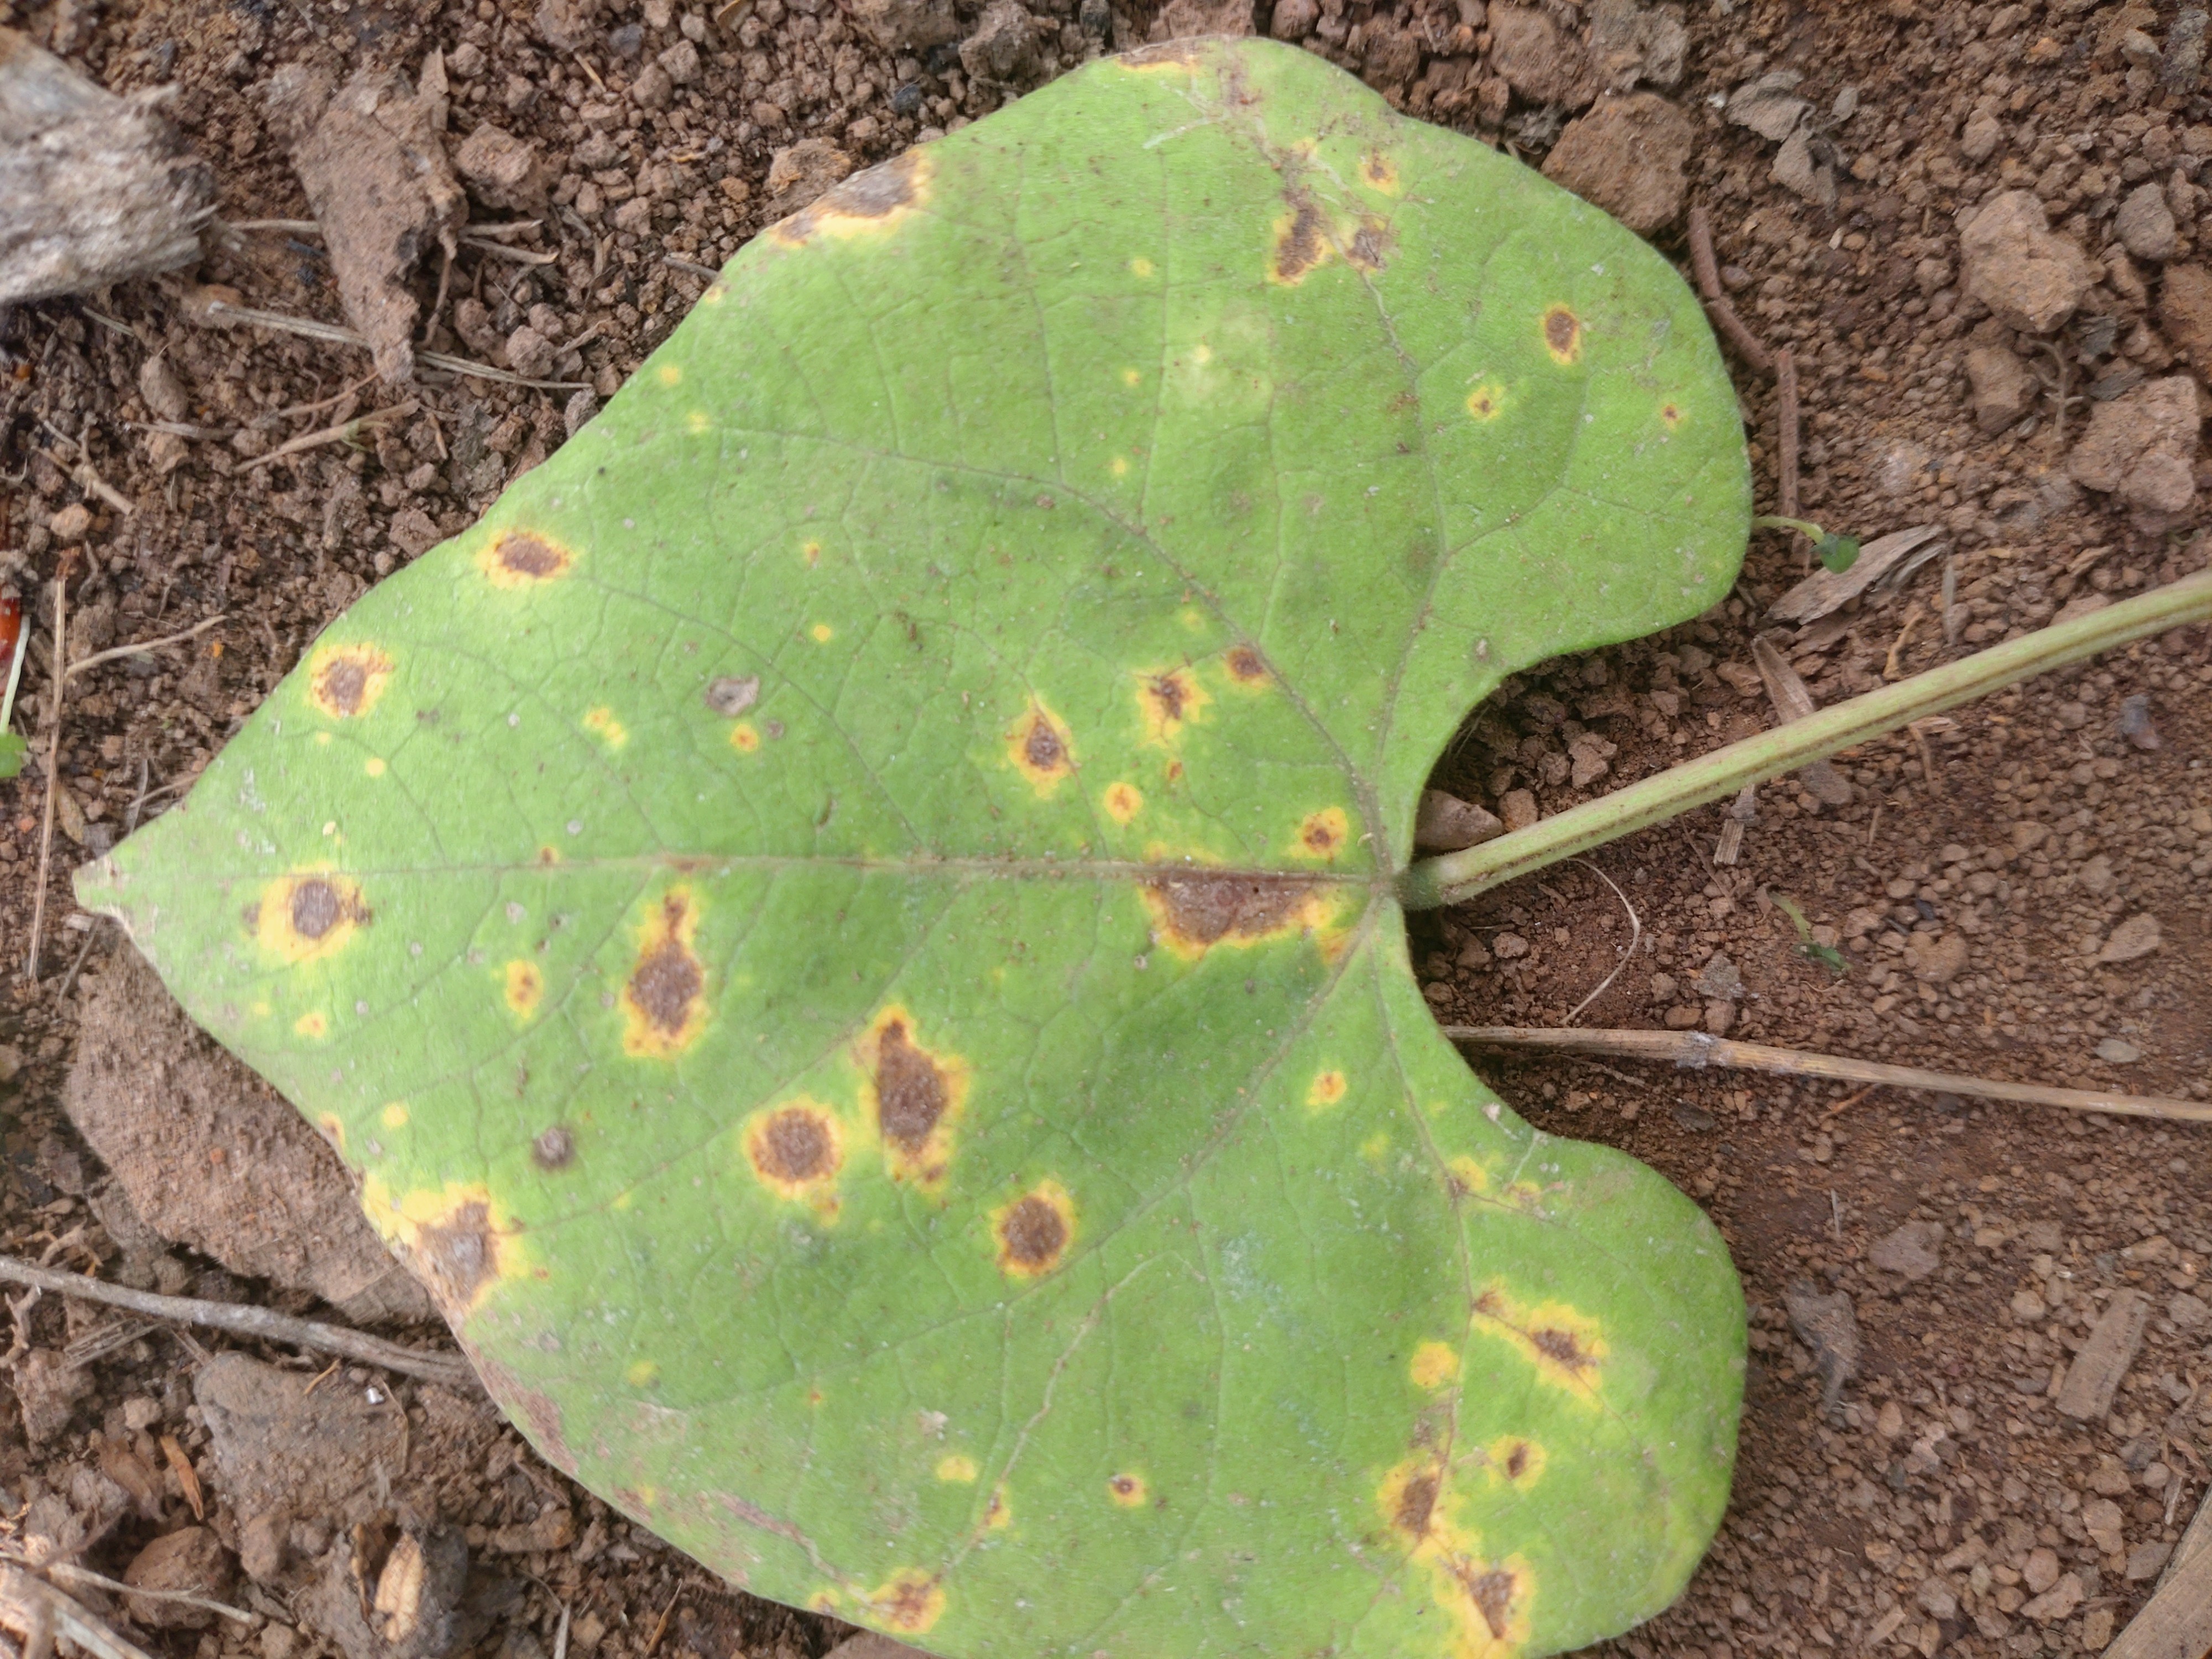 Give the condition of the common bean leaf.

rust
